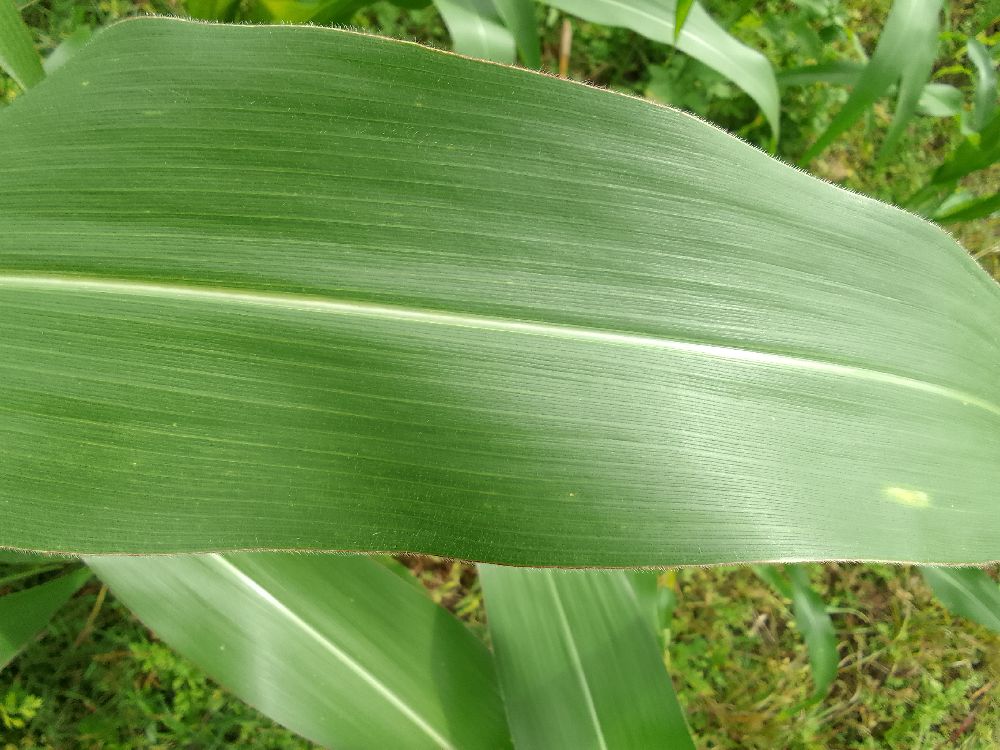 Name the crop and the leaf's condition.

maize, healthy
